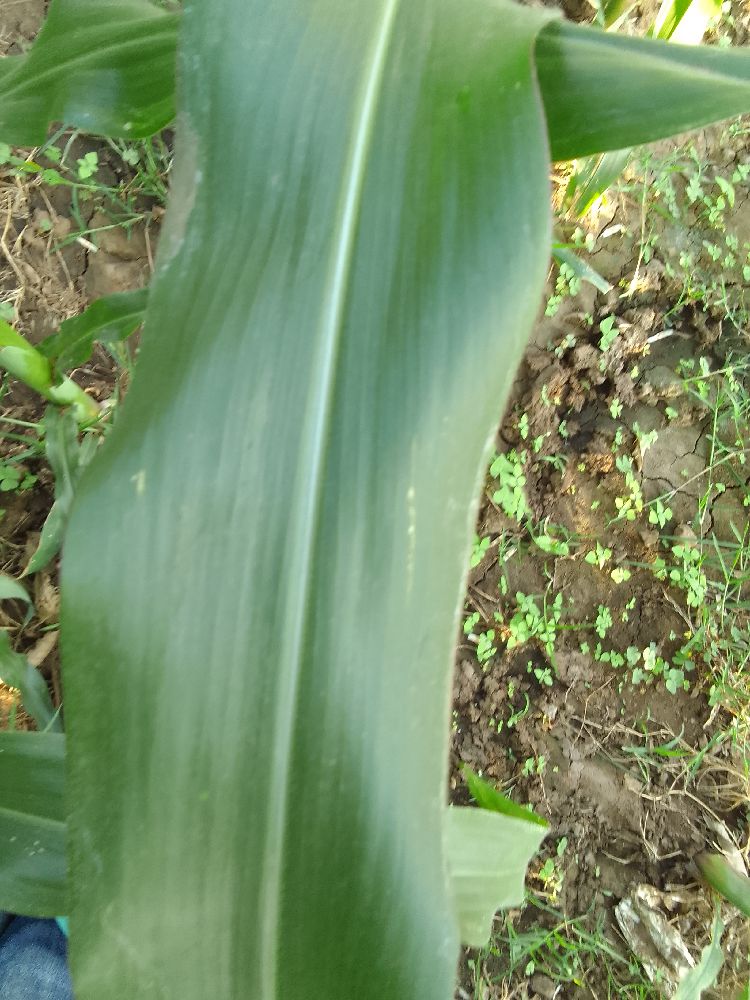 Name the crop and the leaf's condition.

maize, healthy
